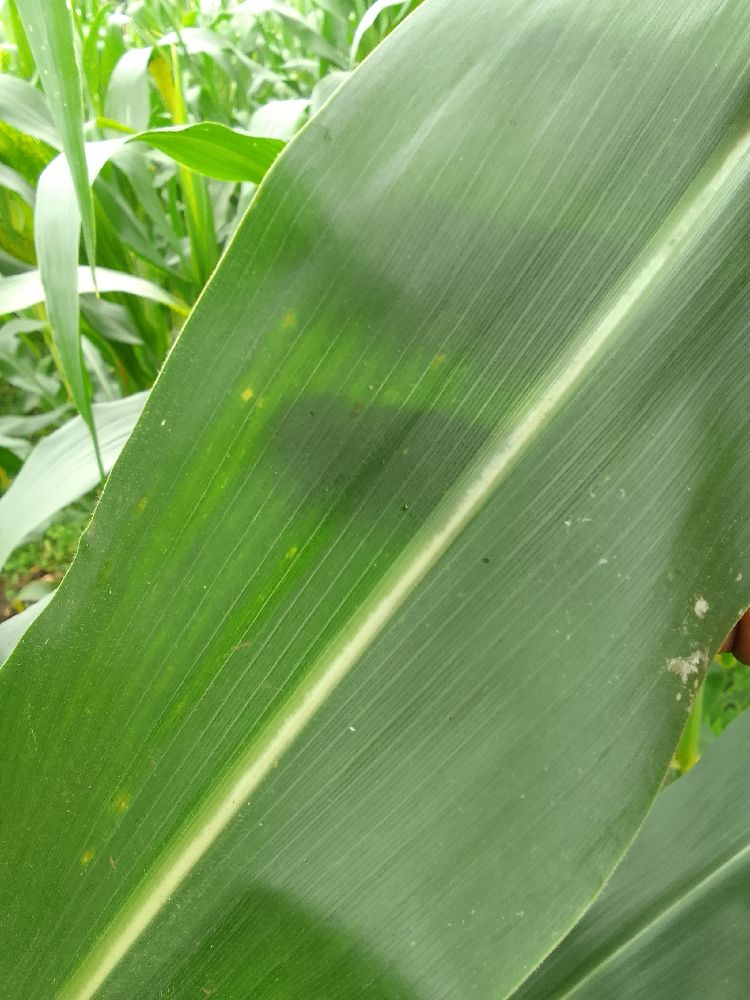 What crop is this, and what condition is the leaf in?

maize, healthy
